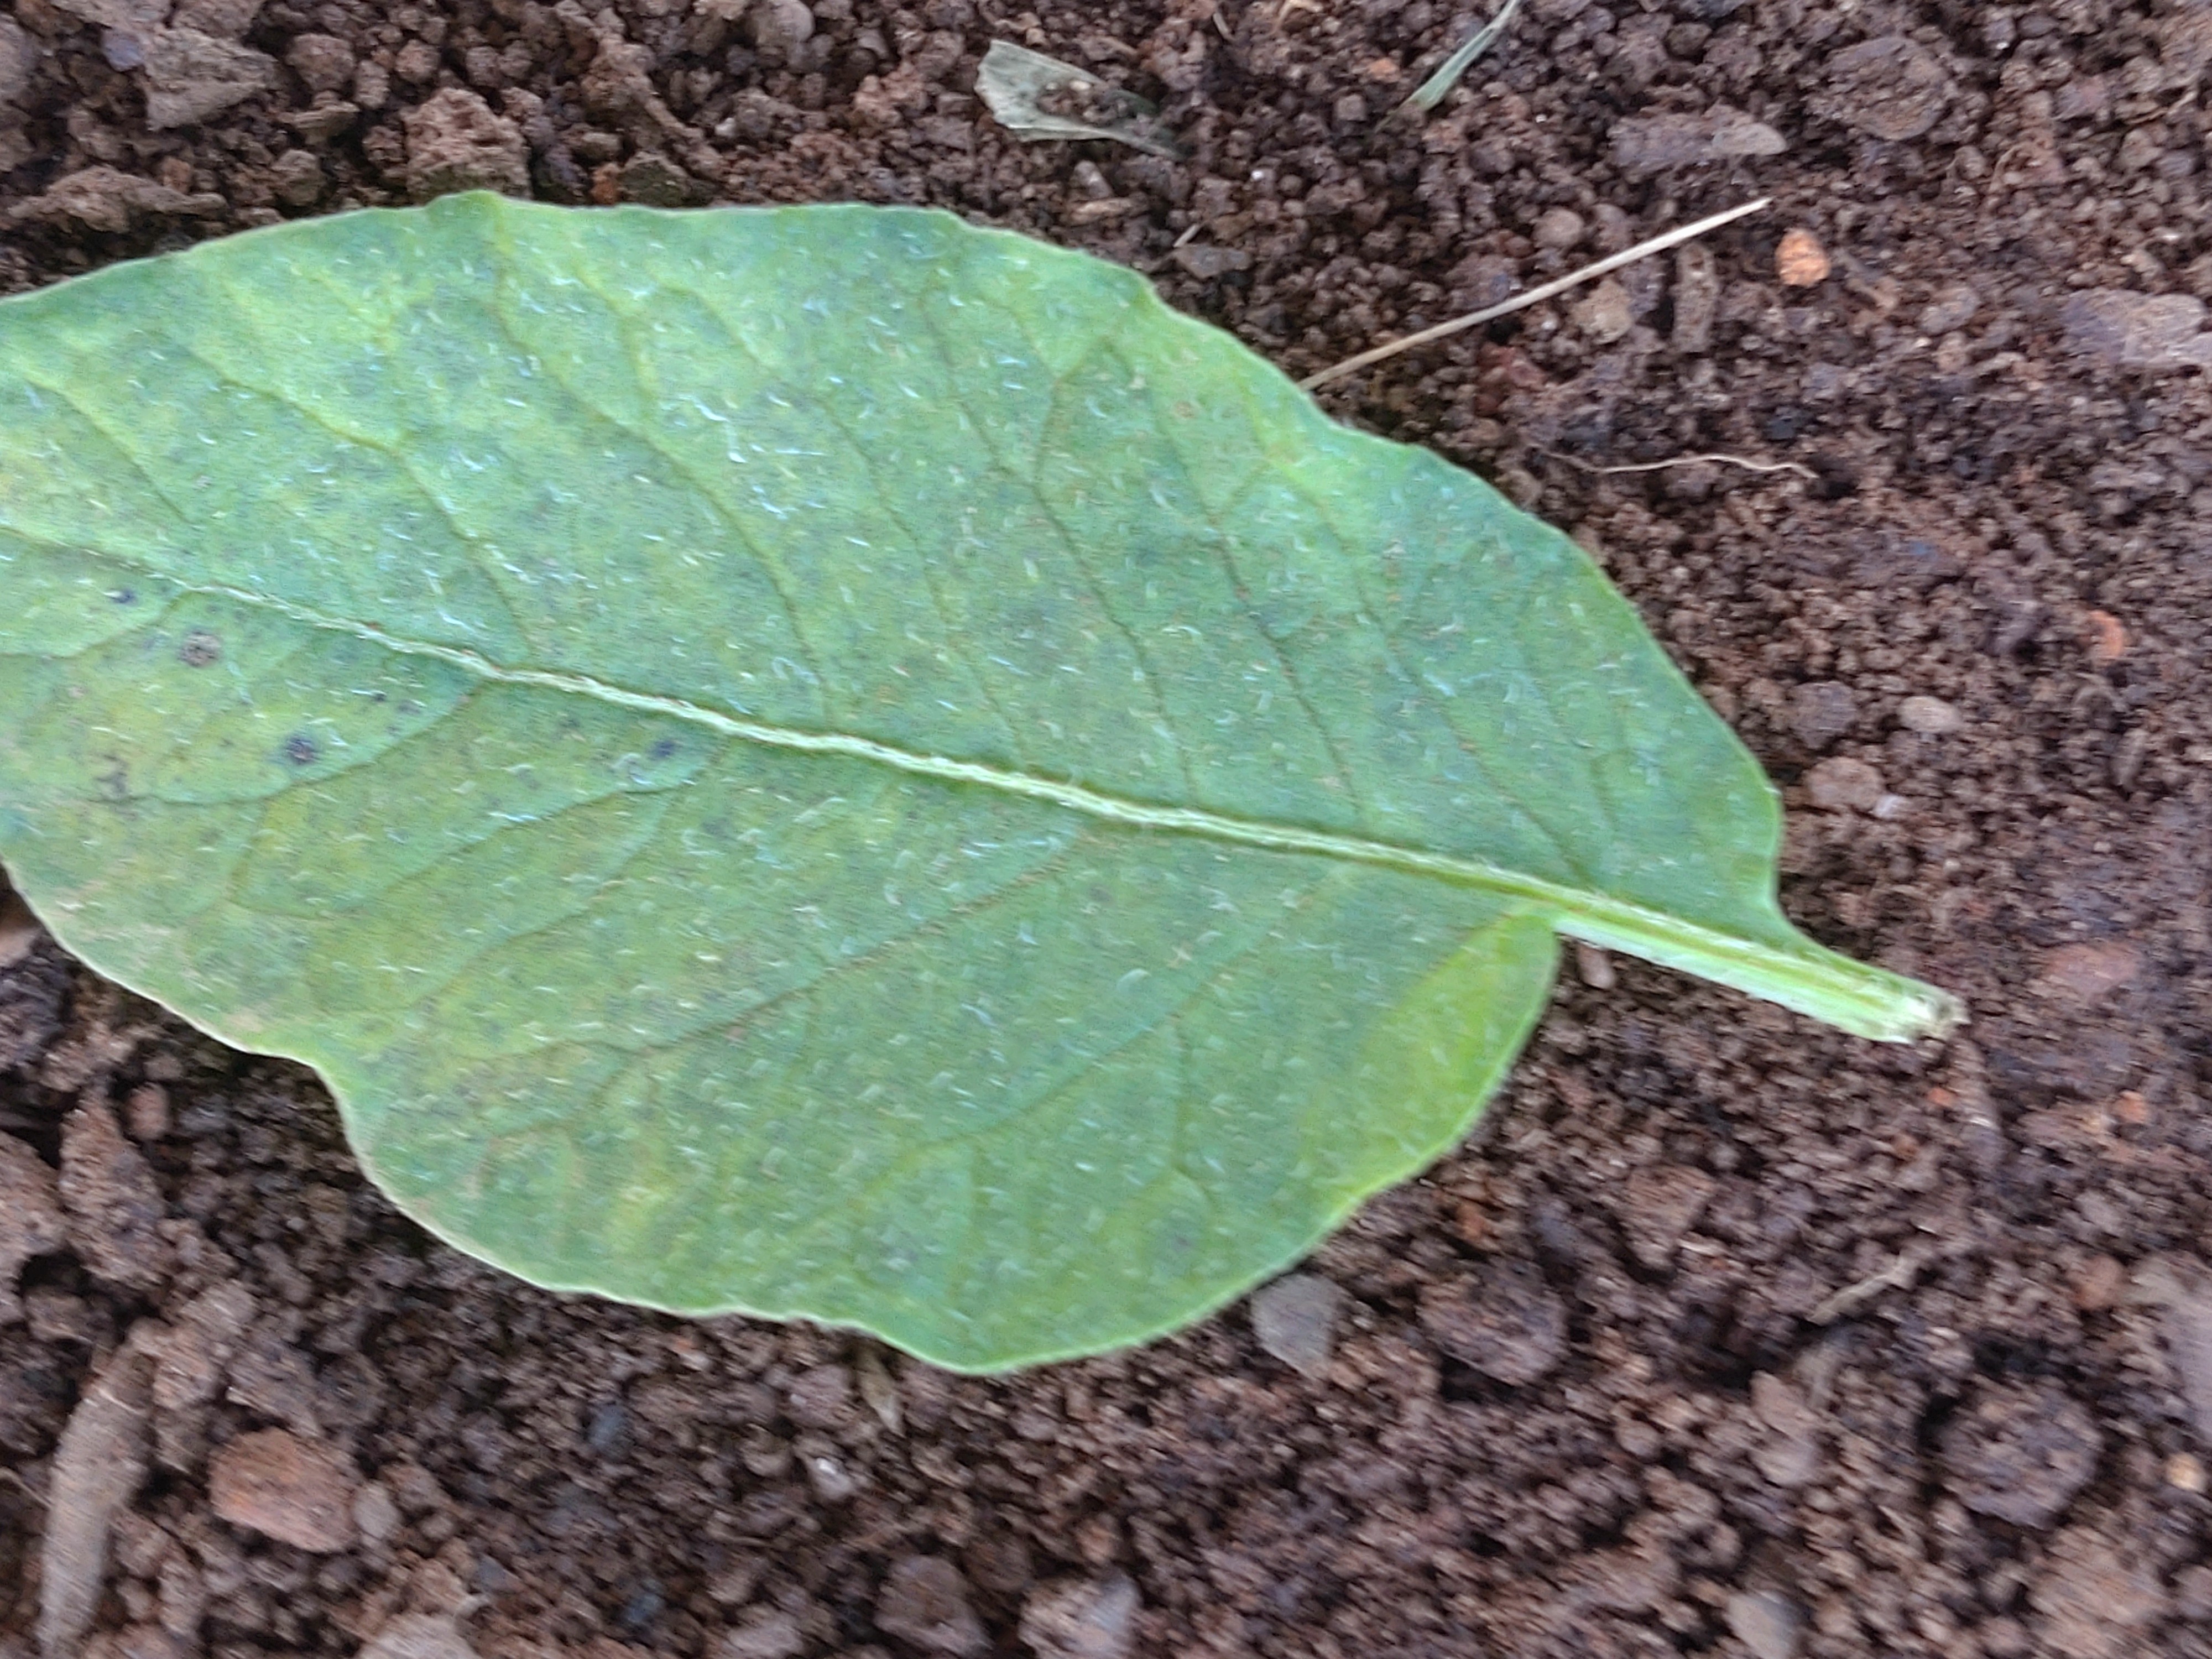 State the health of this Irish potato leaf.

late blight
